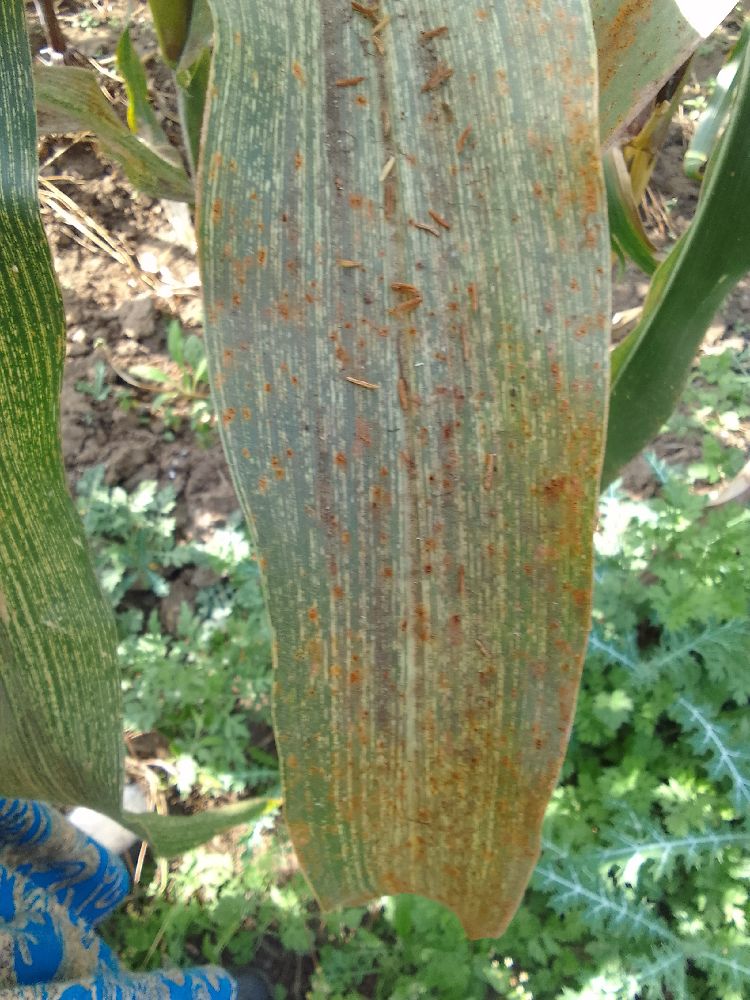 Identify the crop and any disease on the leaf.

maize, maize streak virus
